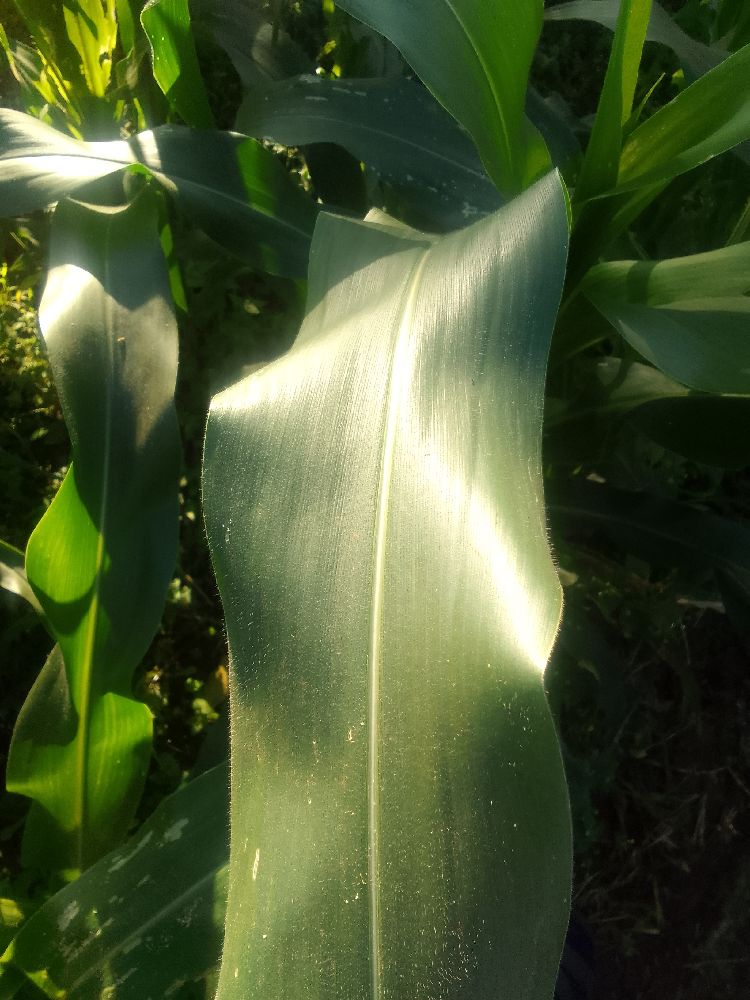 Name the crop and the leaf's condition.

maize, healthy
